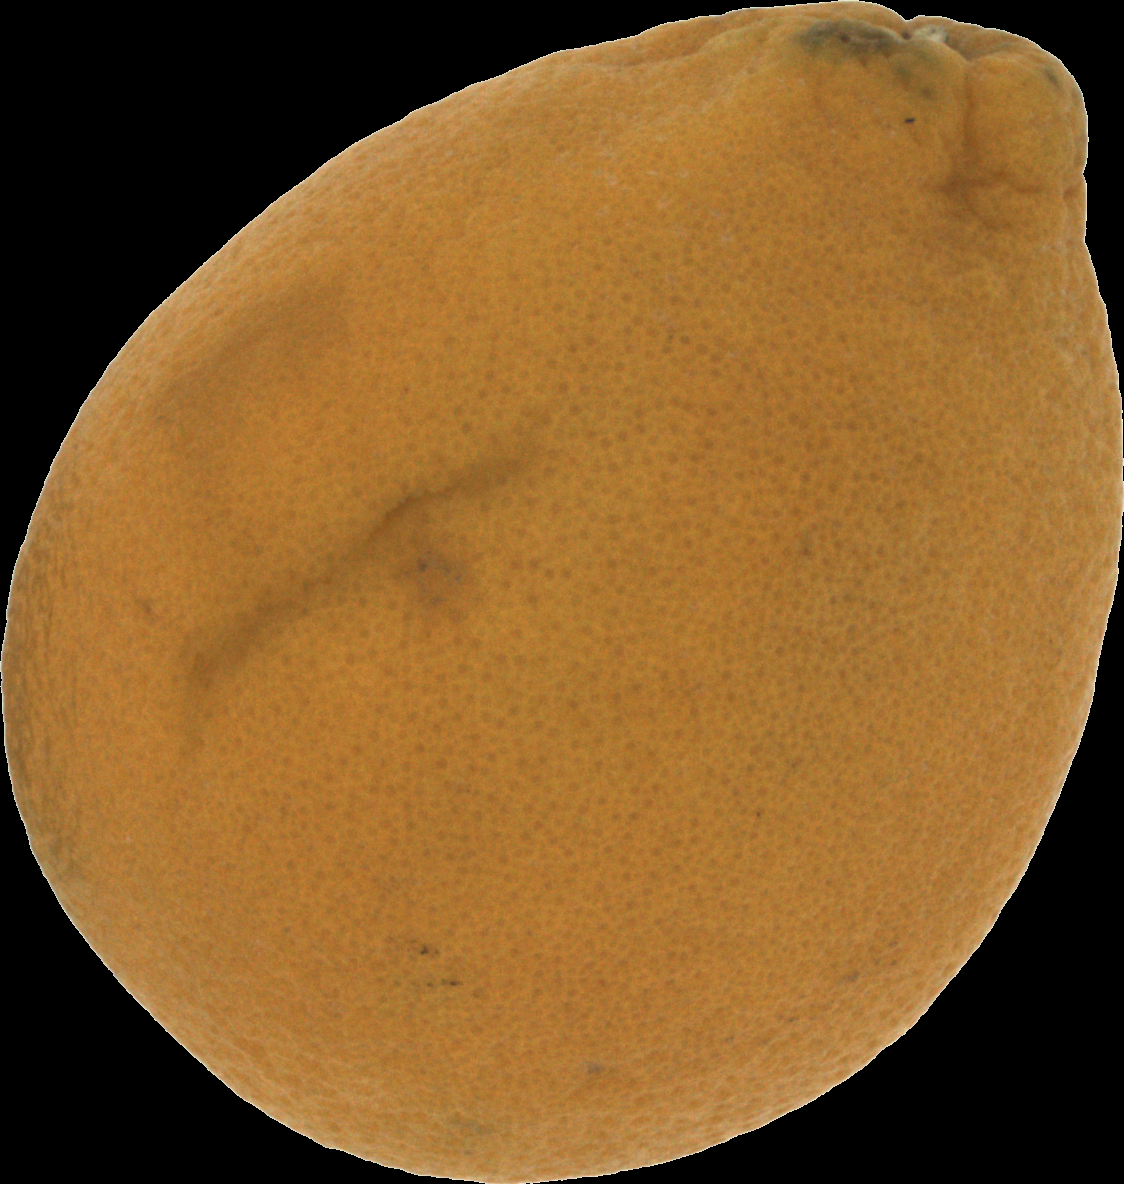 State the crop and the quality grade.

orange, bad
